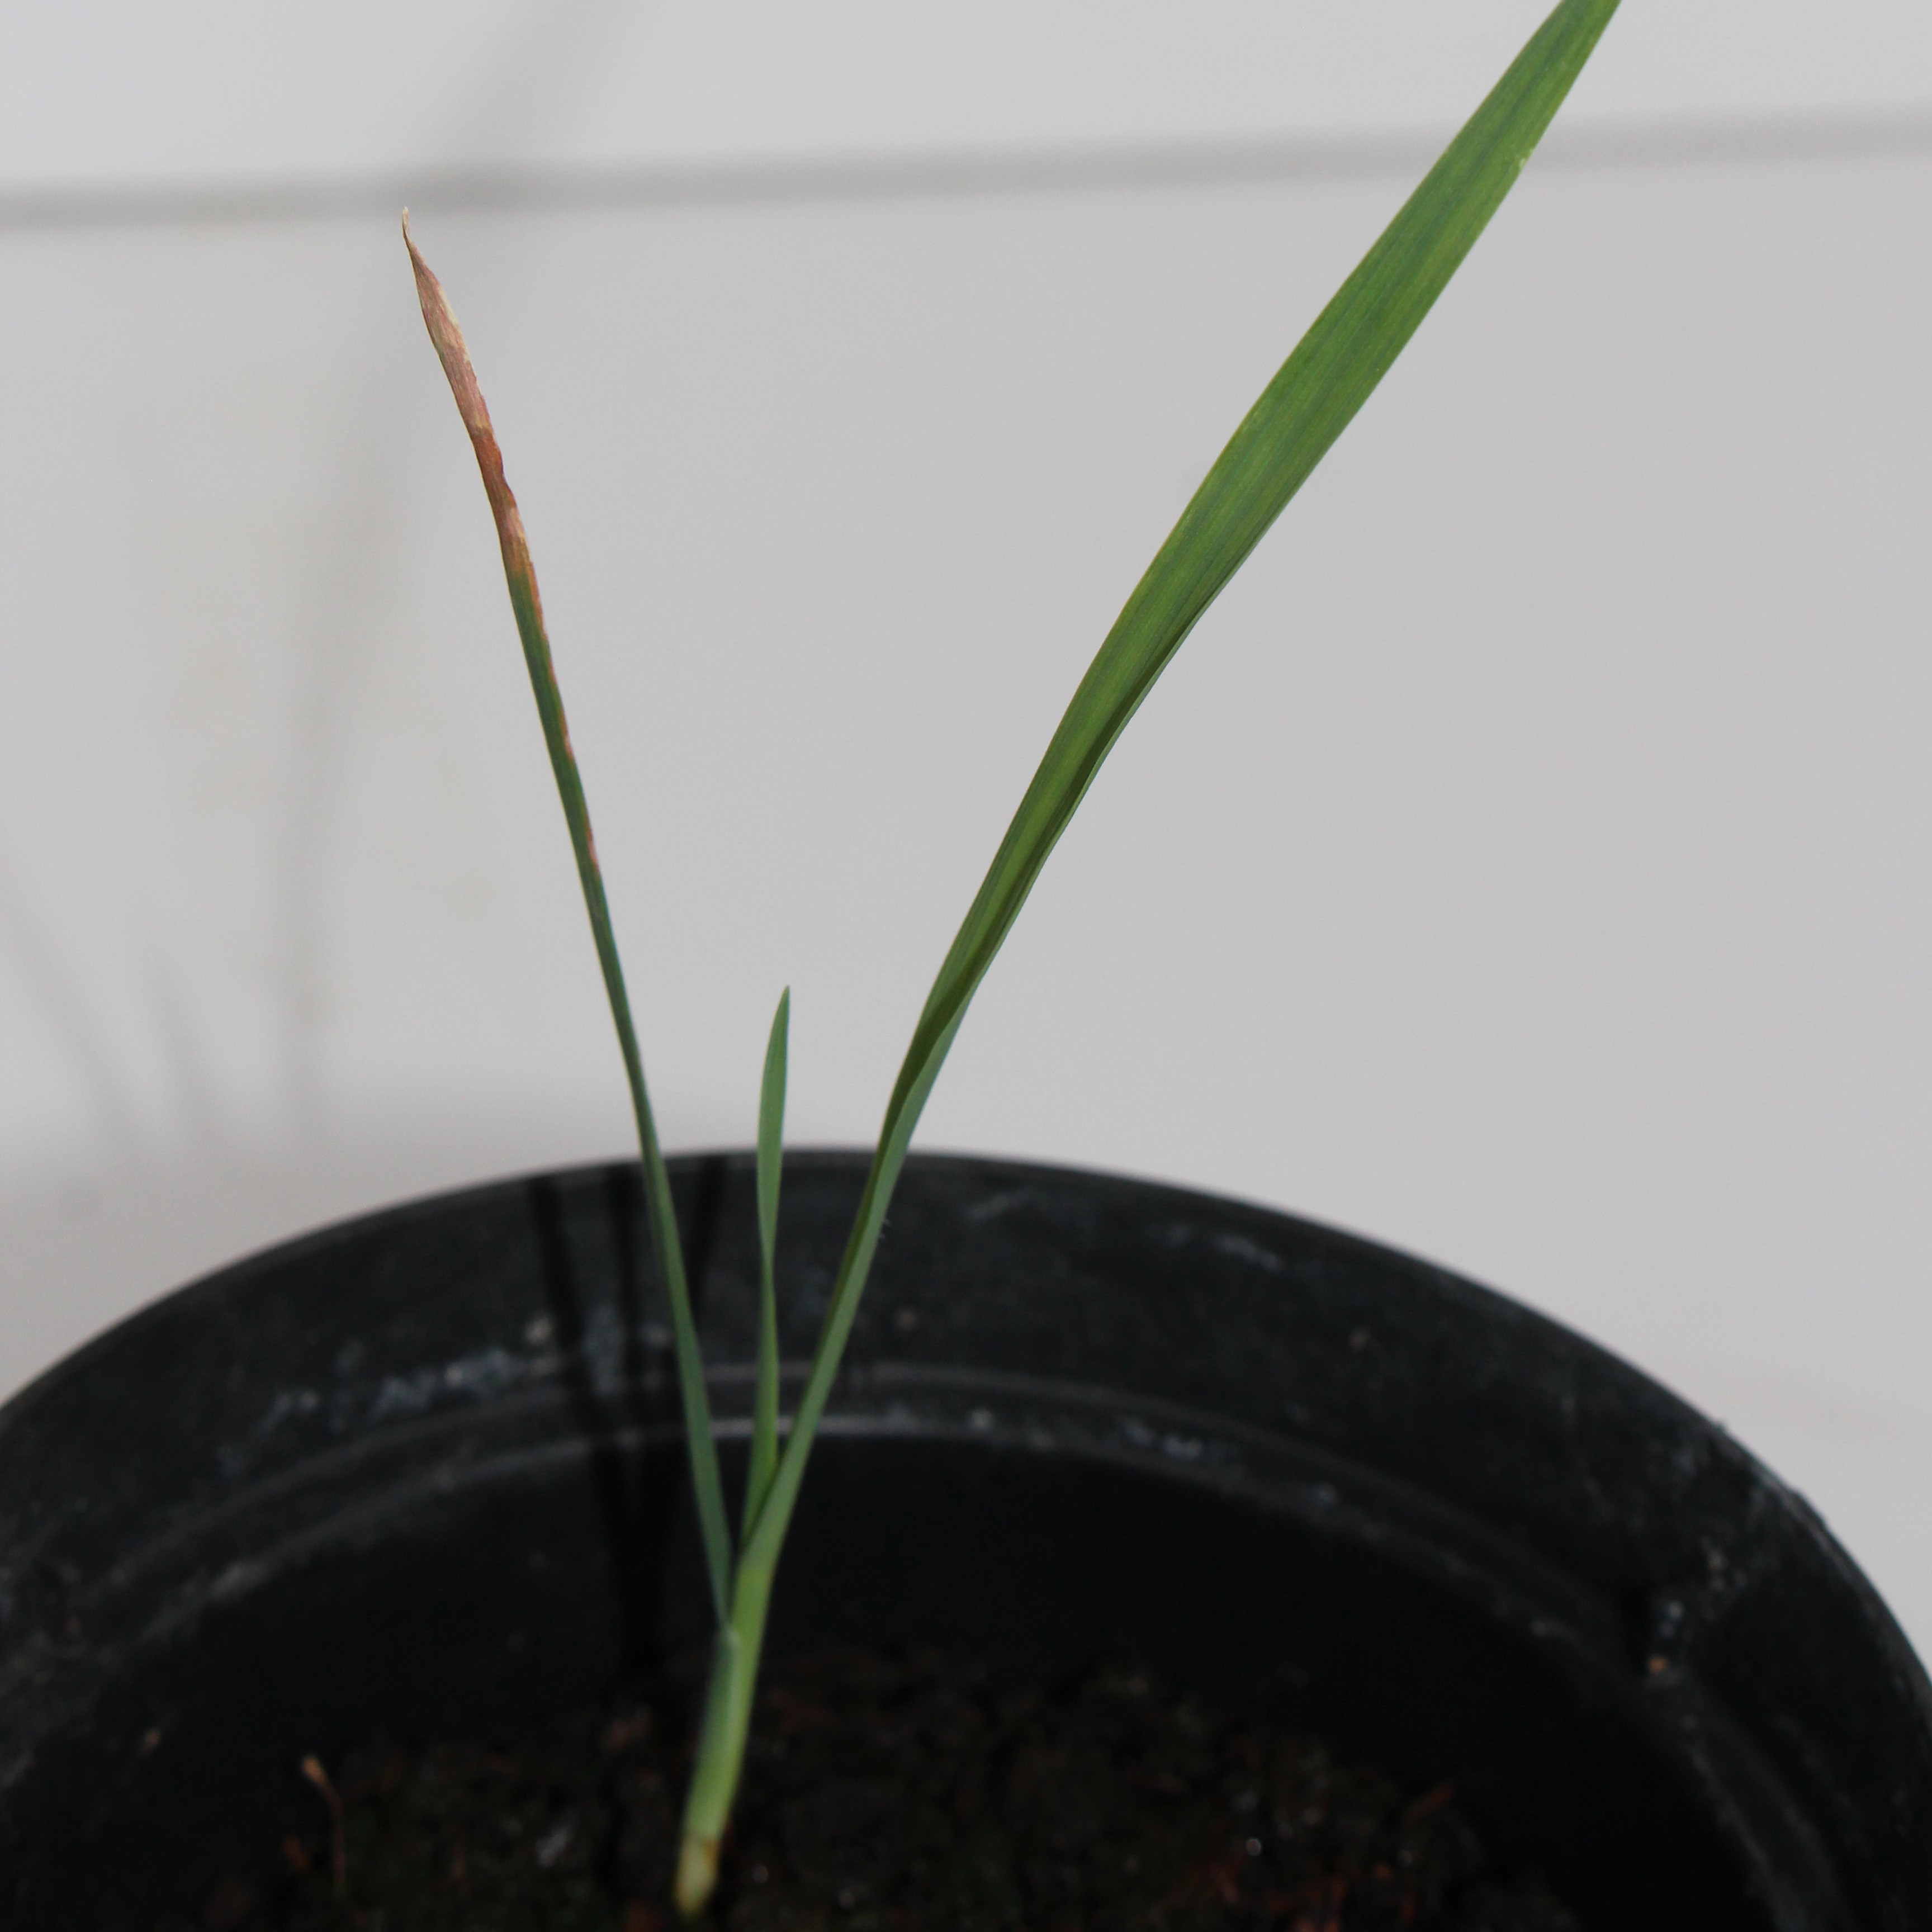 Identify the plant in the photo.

Avena sterilis
